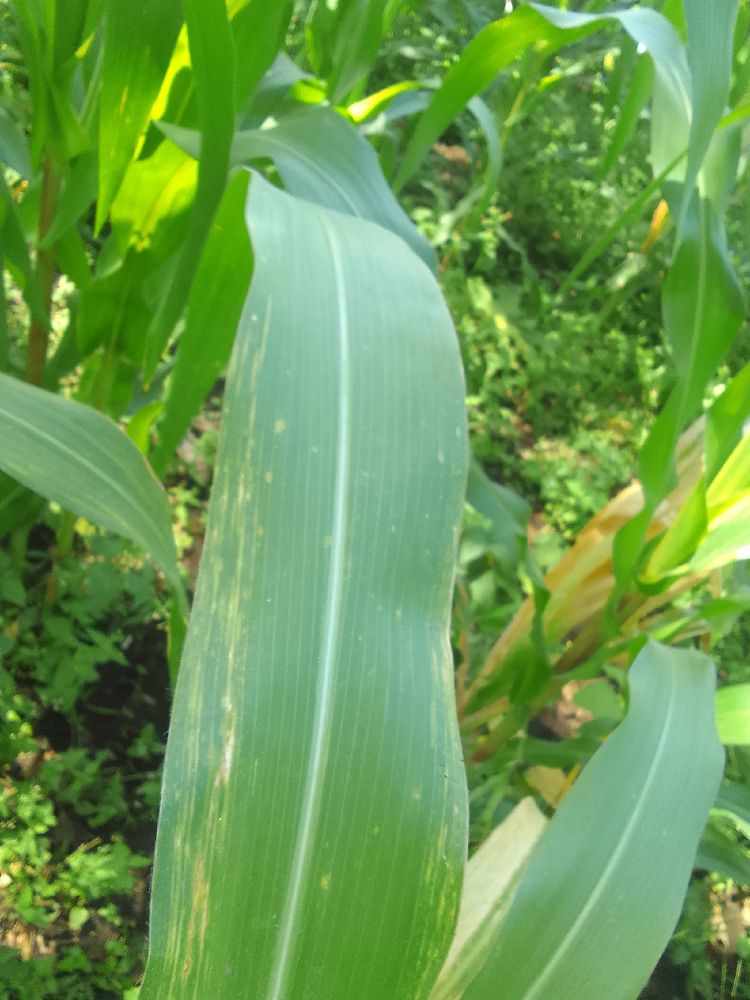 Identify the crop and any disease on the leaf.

maize, maize lethal necrosis
